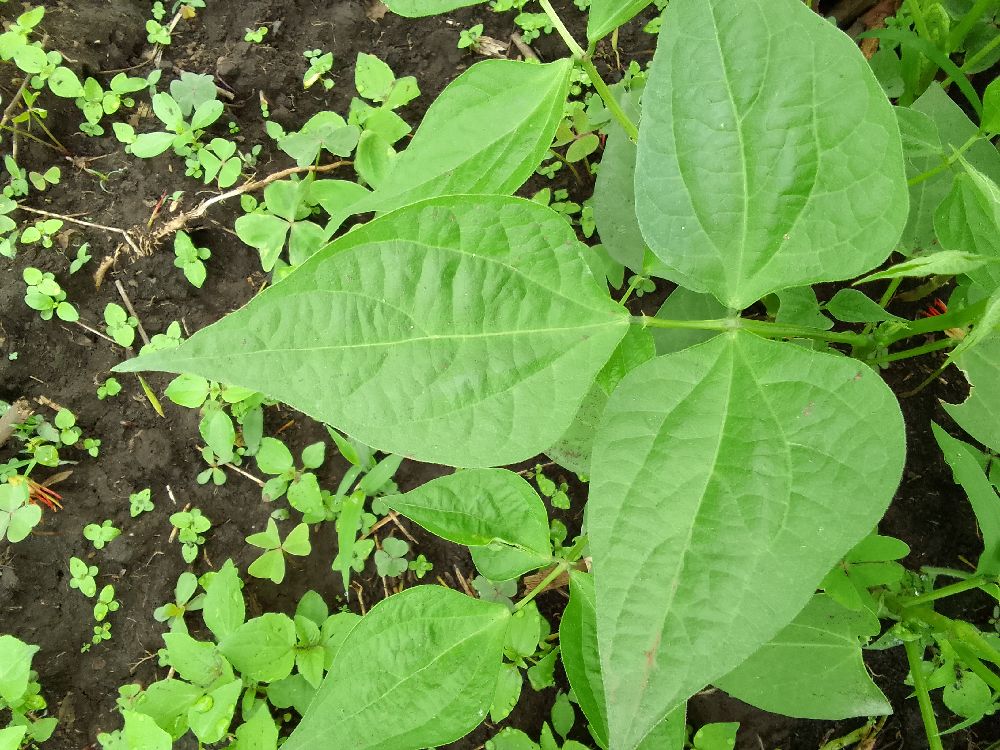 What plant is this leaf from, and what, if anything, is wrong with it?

common bean, healthy
